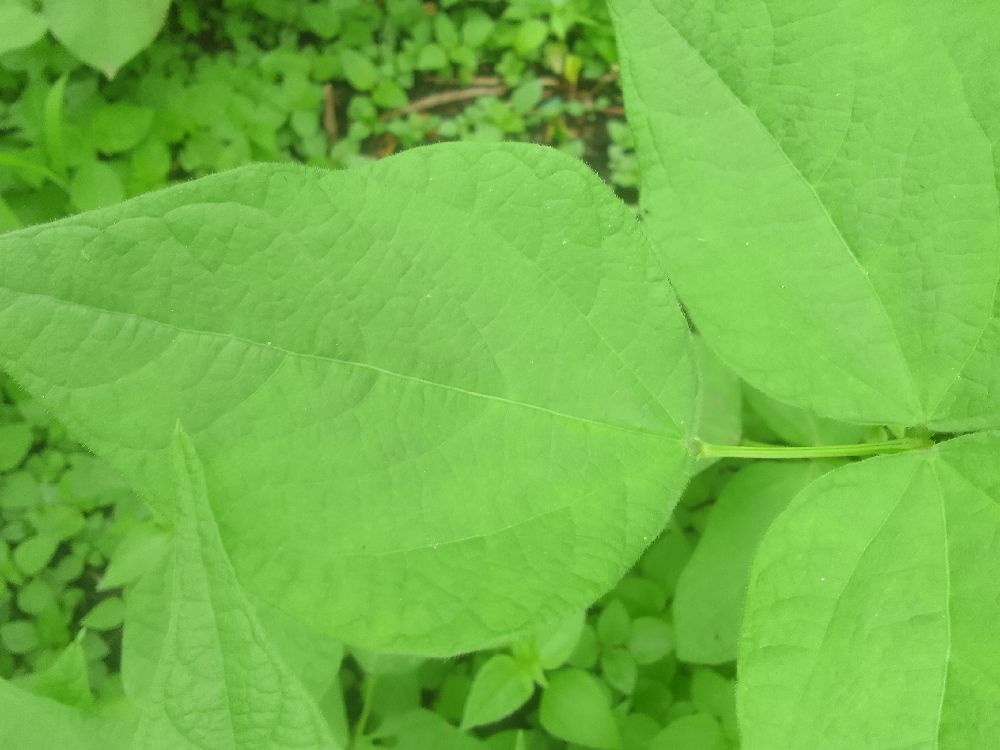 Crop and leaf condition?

common bean, healthy
